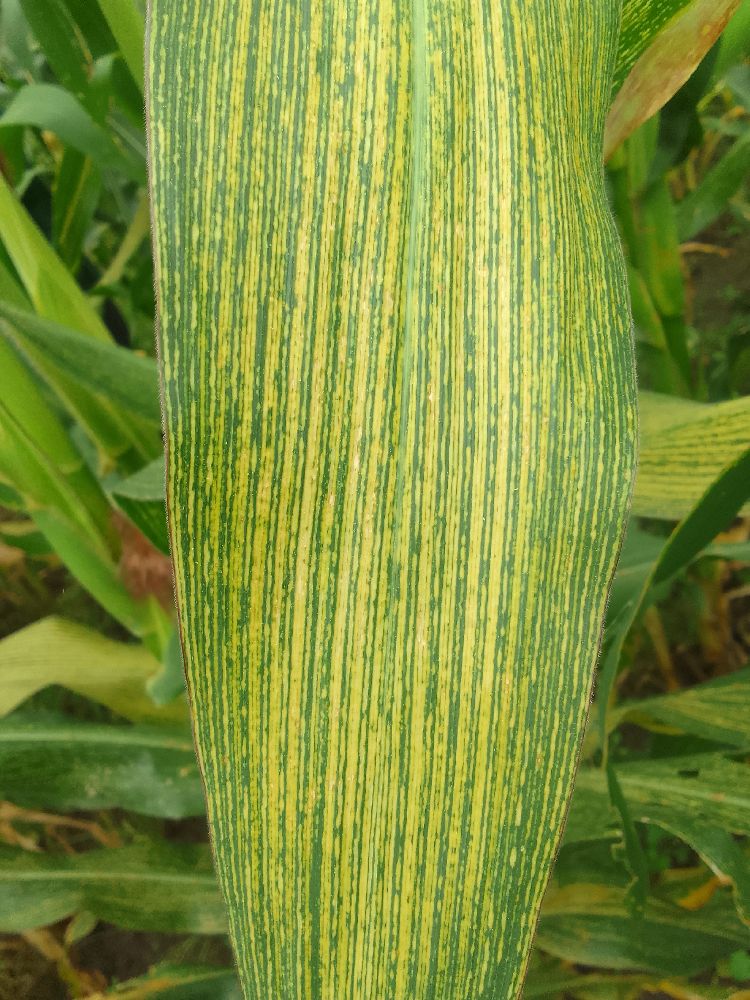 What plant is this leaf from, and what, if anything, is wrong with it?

maize, maize streak virus
